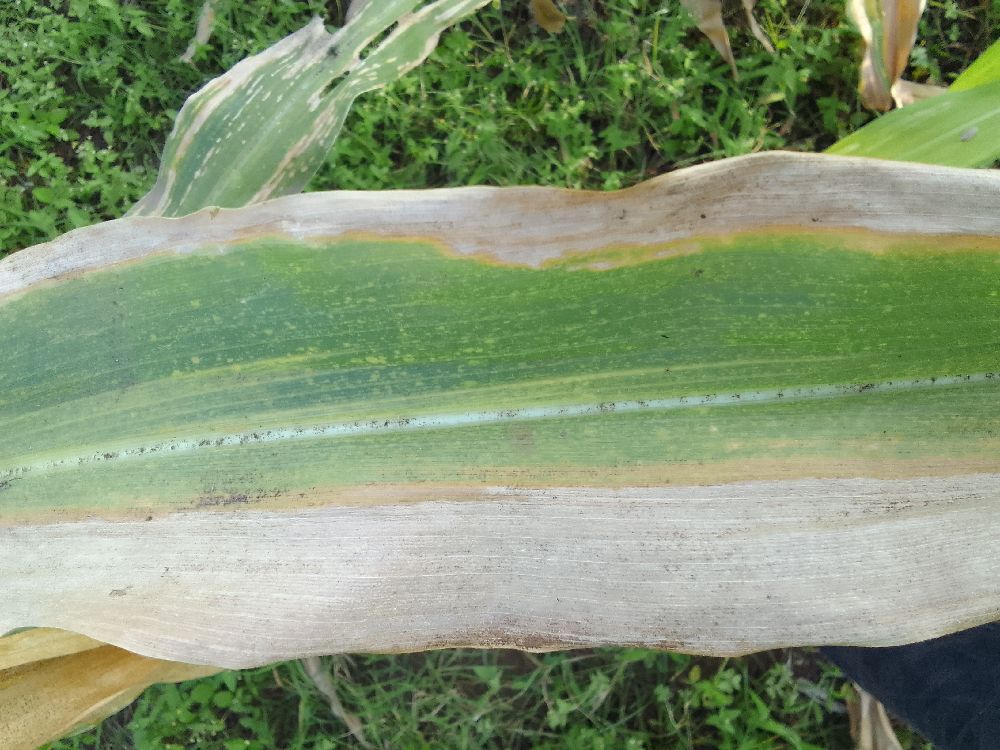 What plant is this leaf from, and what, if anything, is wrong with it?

maize, maize lethal necrosis
